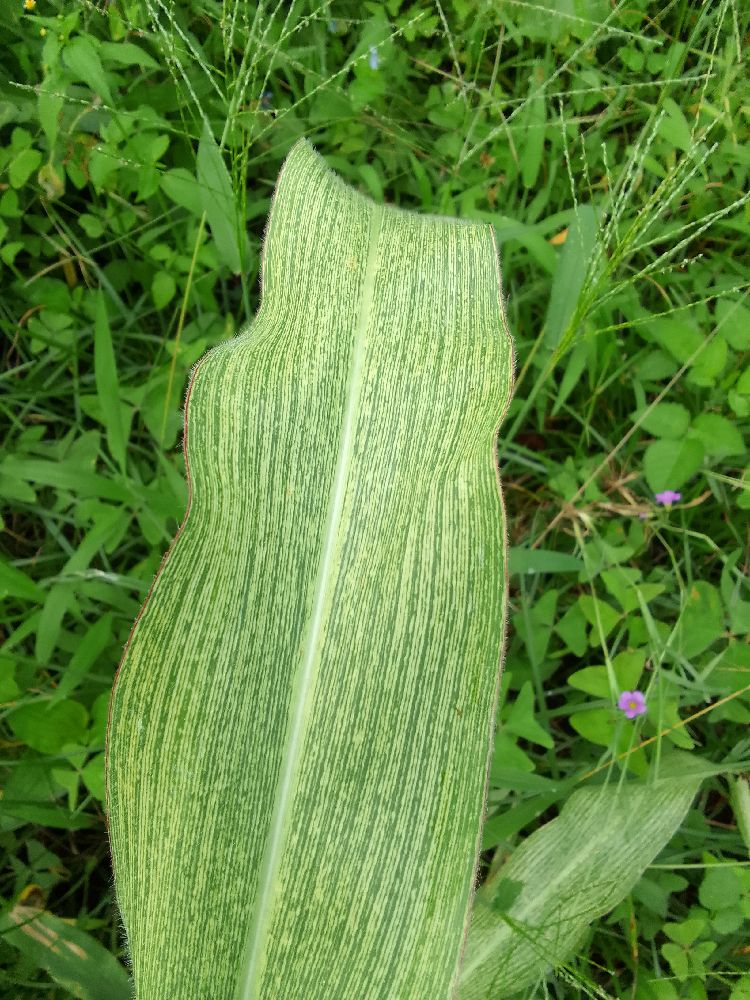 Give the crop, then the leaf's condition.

maize, maize streak virus
